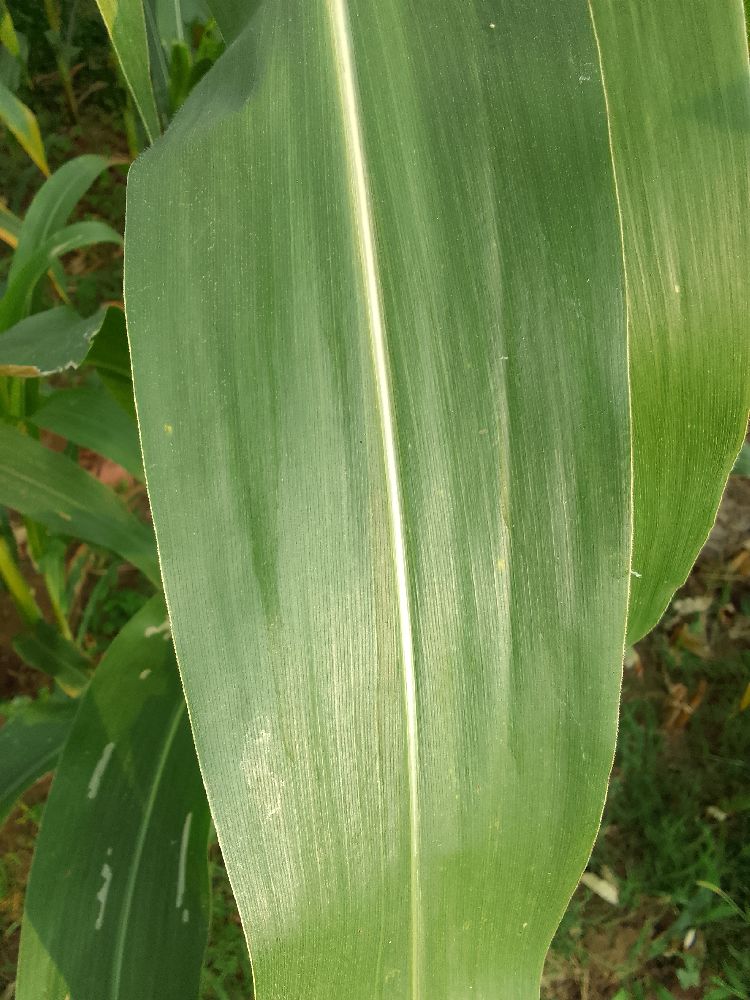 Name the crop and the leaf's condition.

maize, healthy
